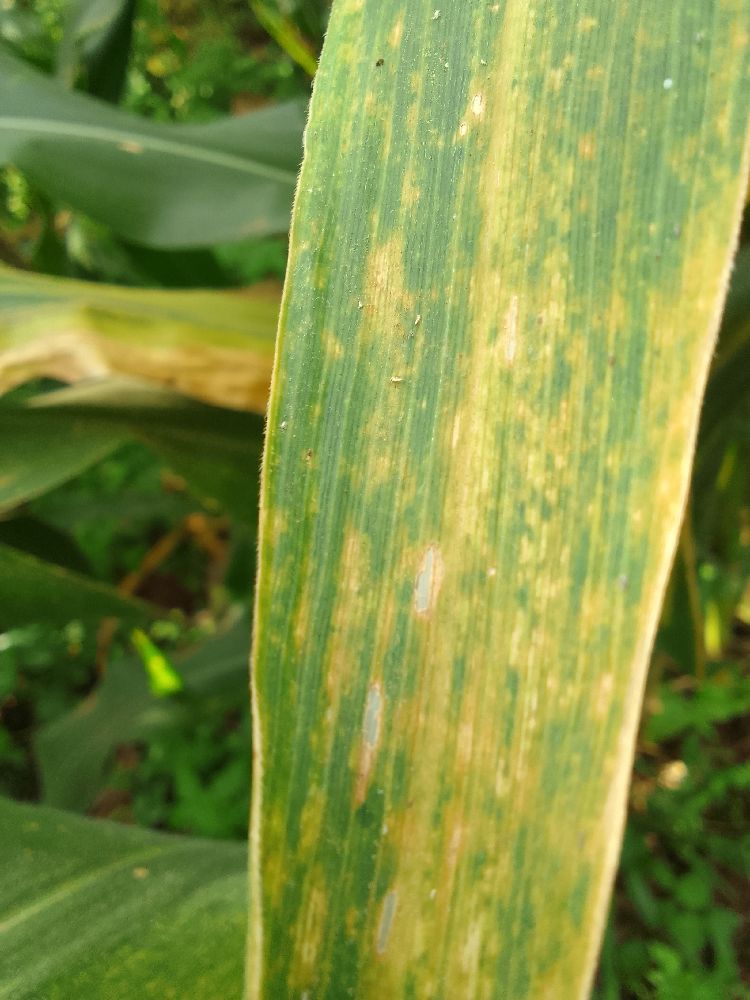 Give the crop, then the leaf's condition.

maize, maize lethal necrosis
